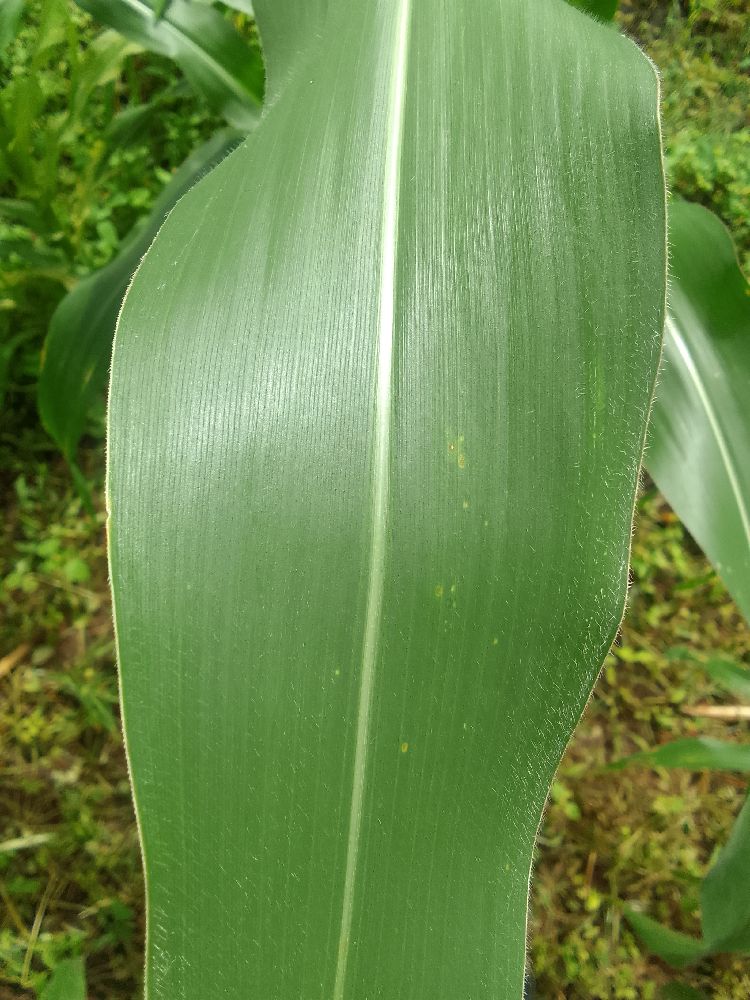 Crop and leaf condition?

maize, healthy
